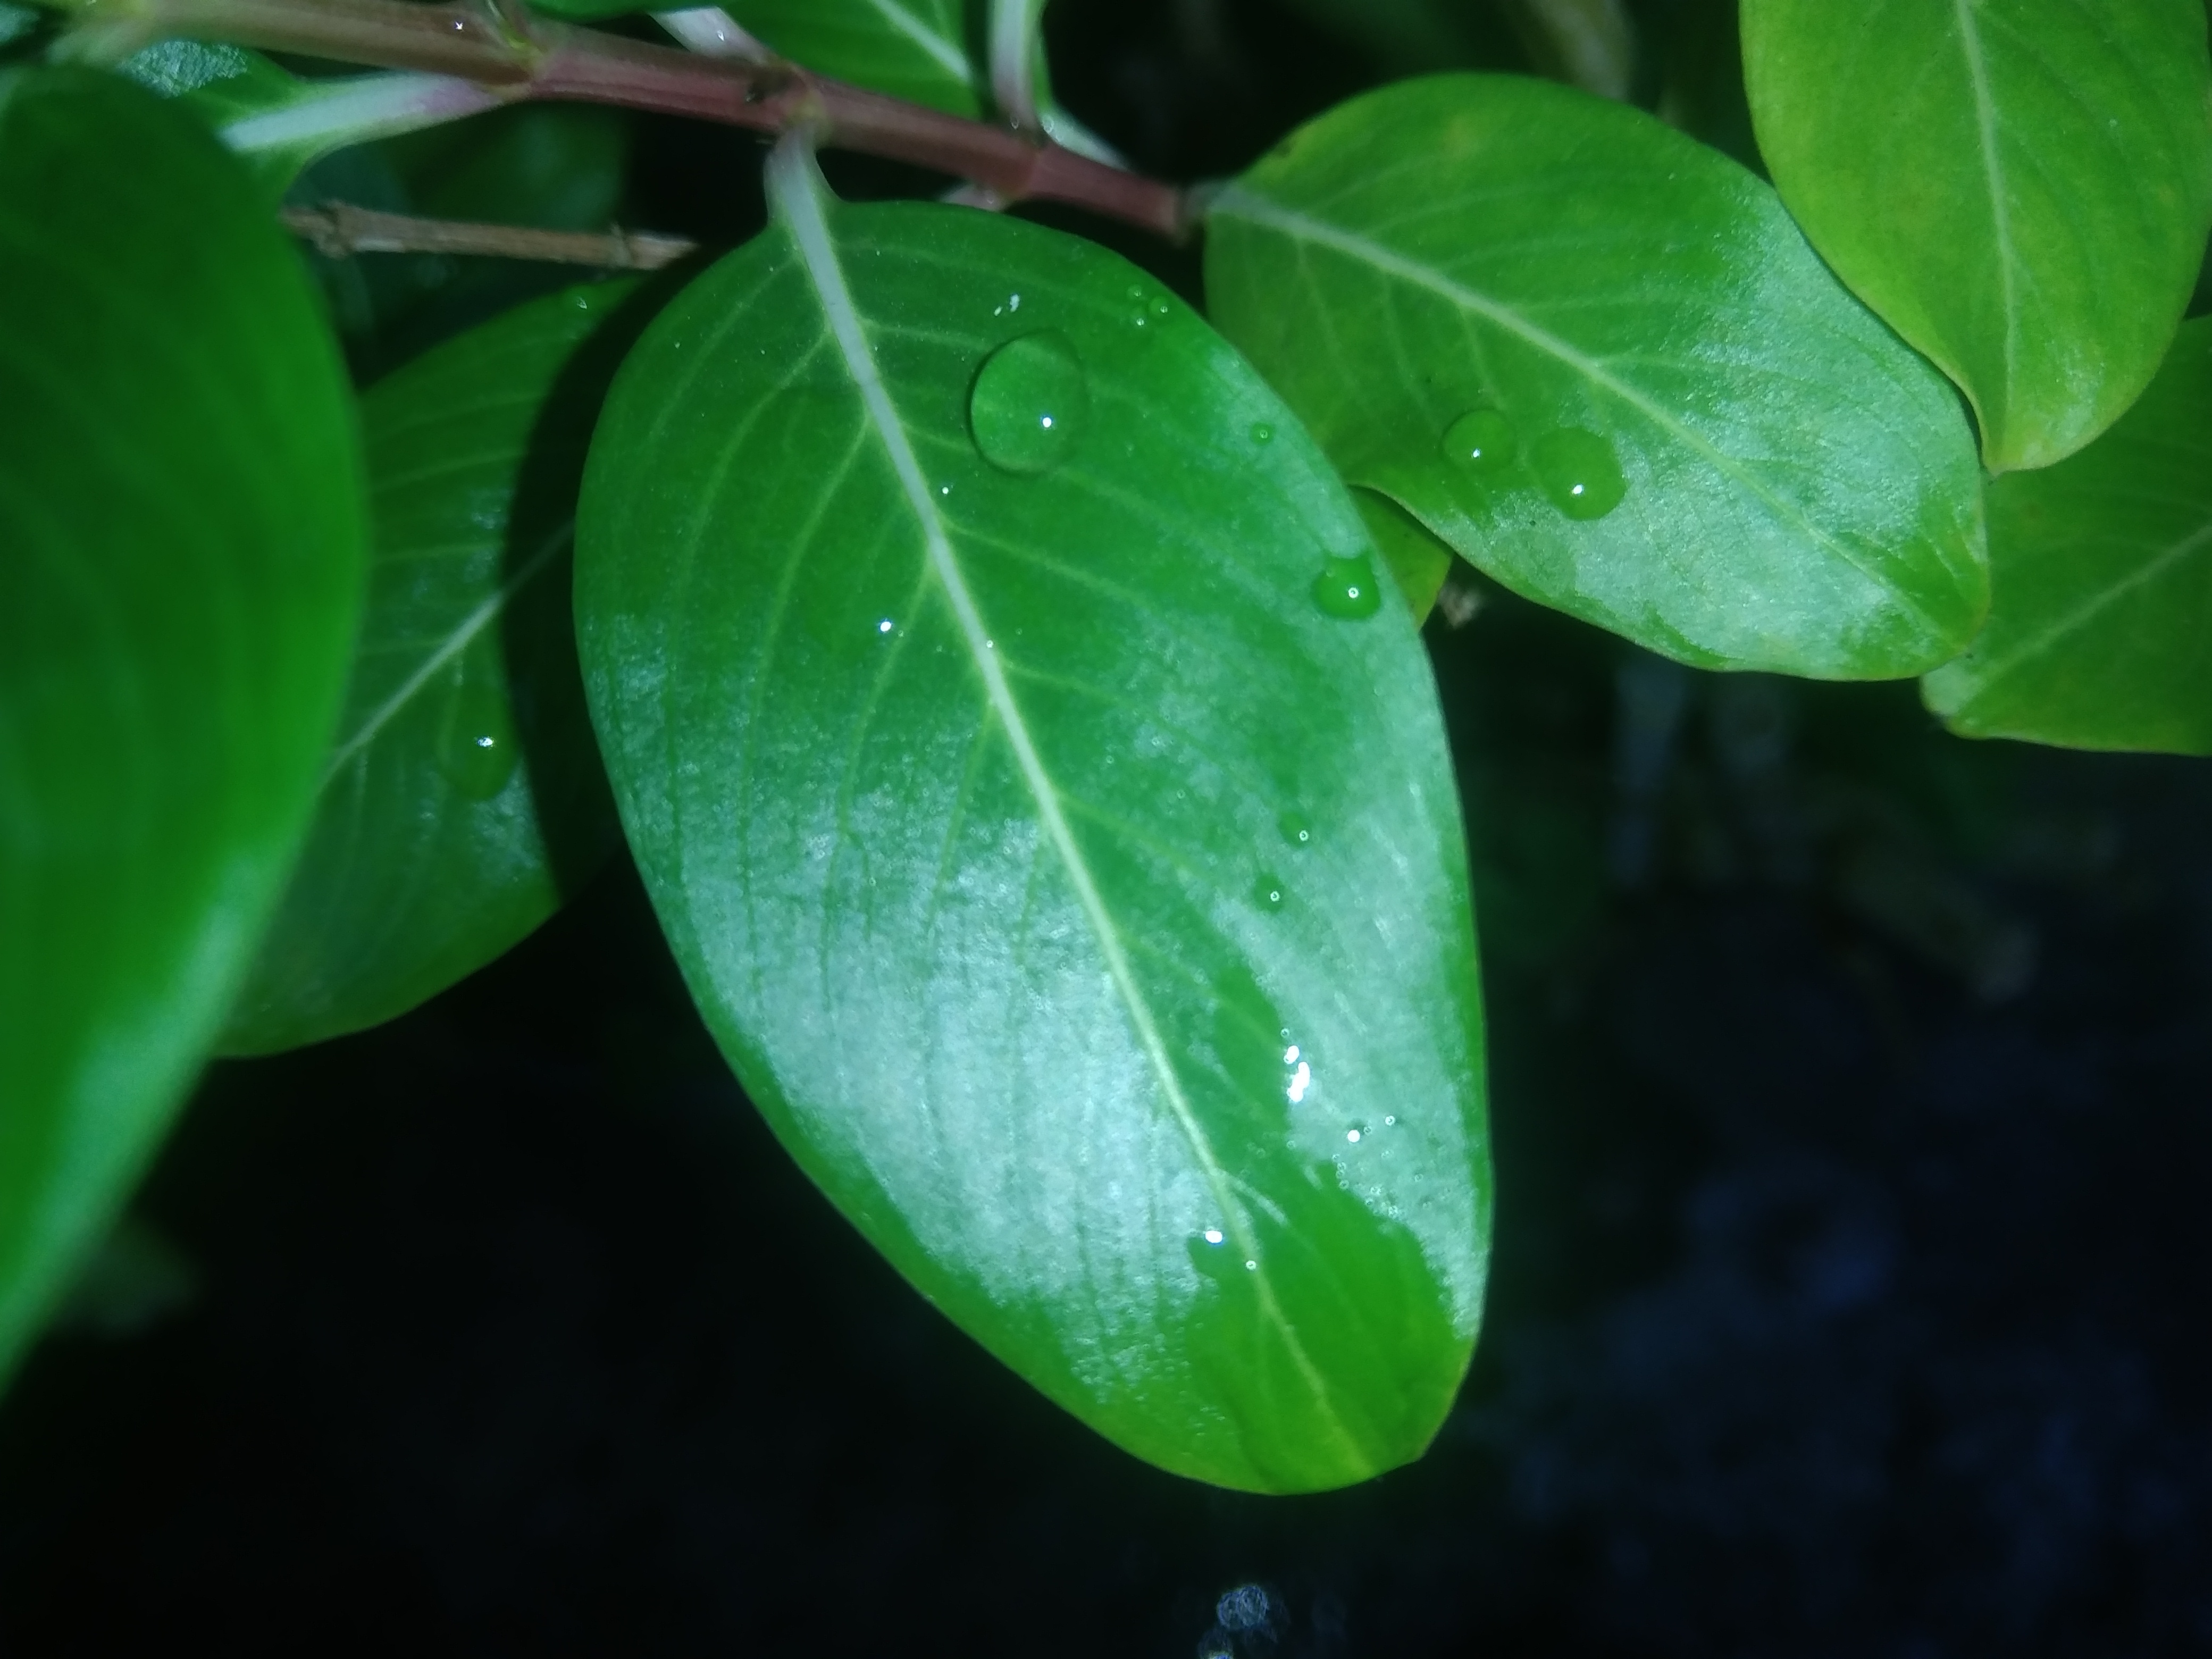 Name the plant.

rose periwinkle
